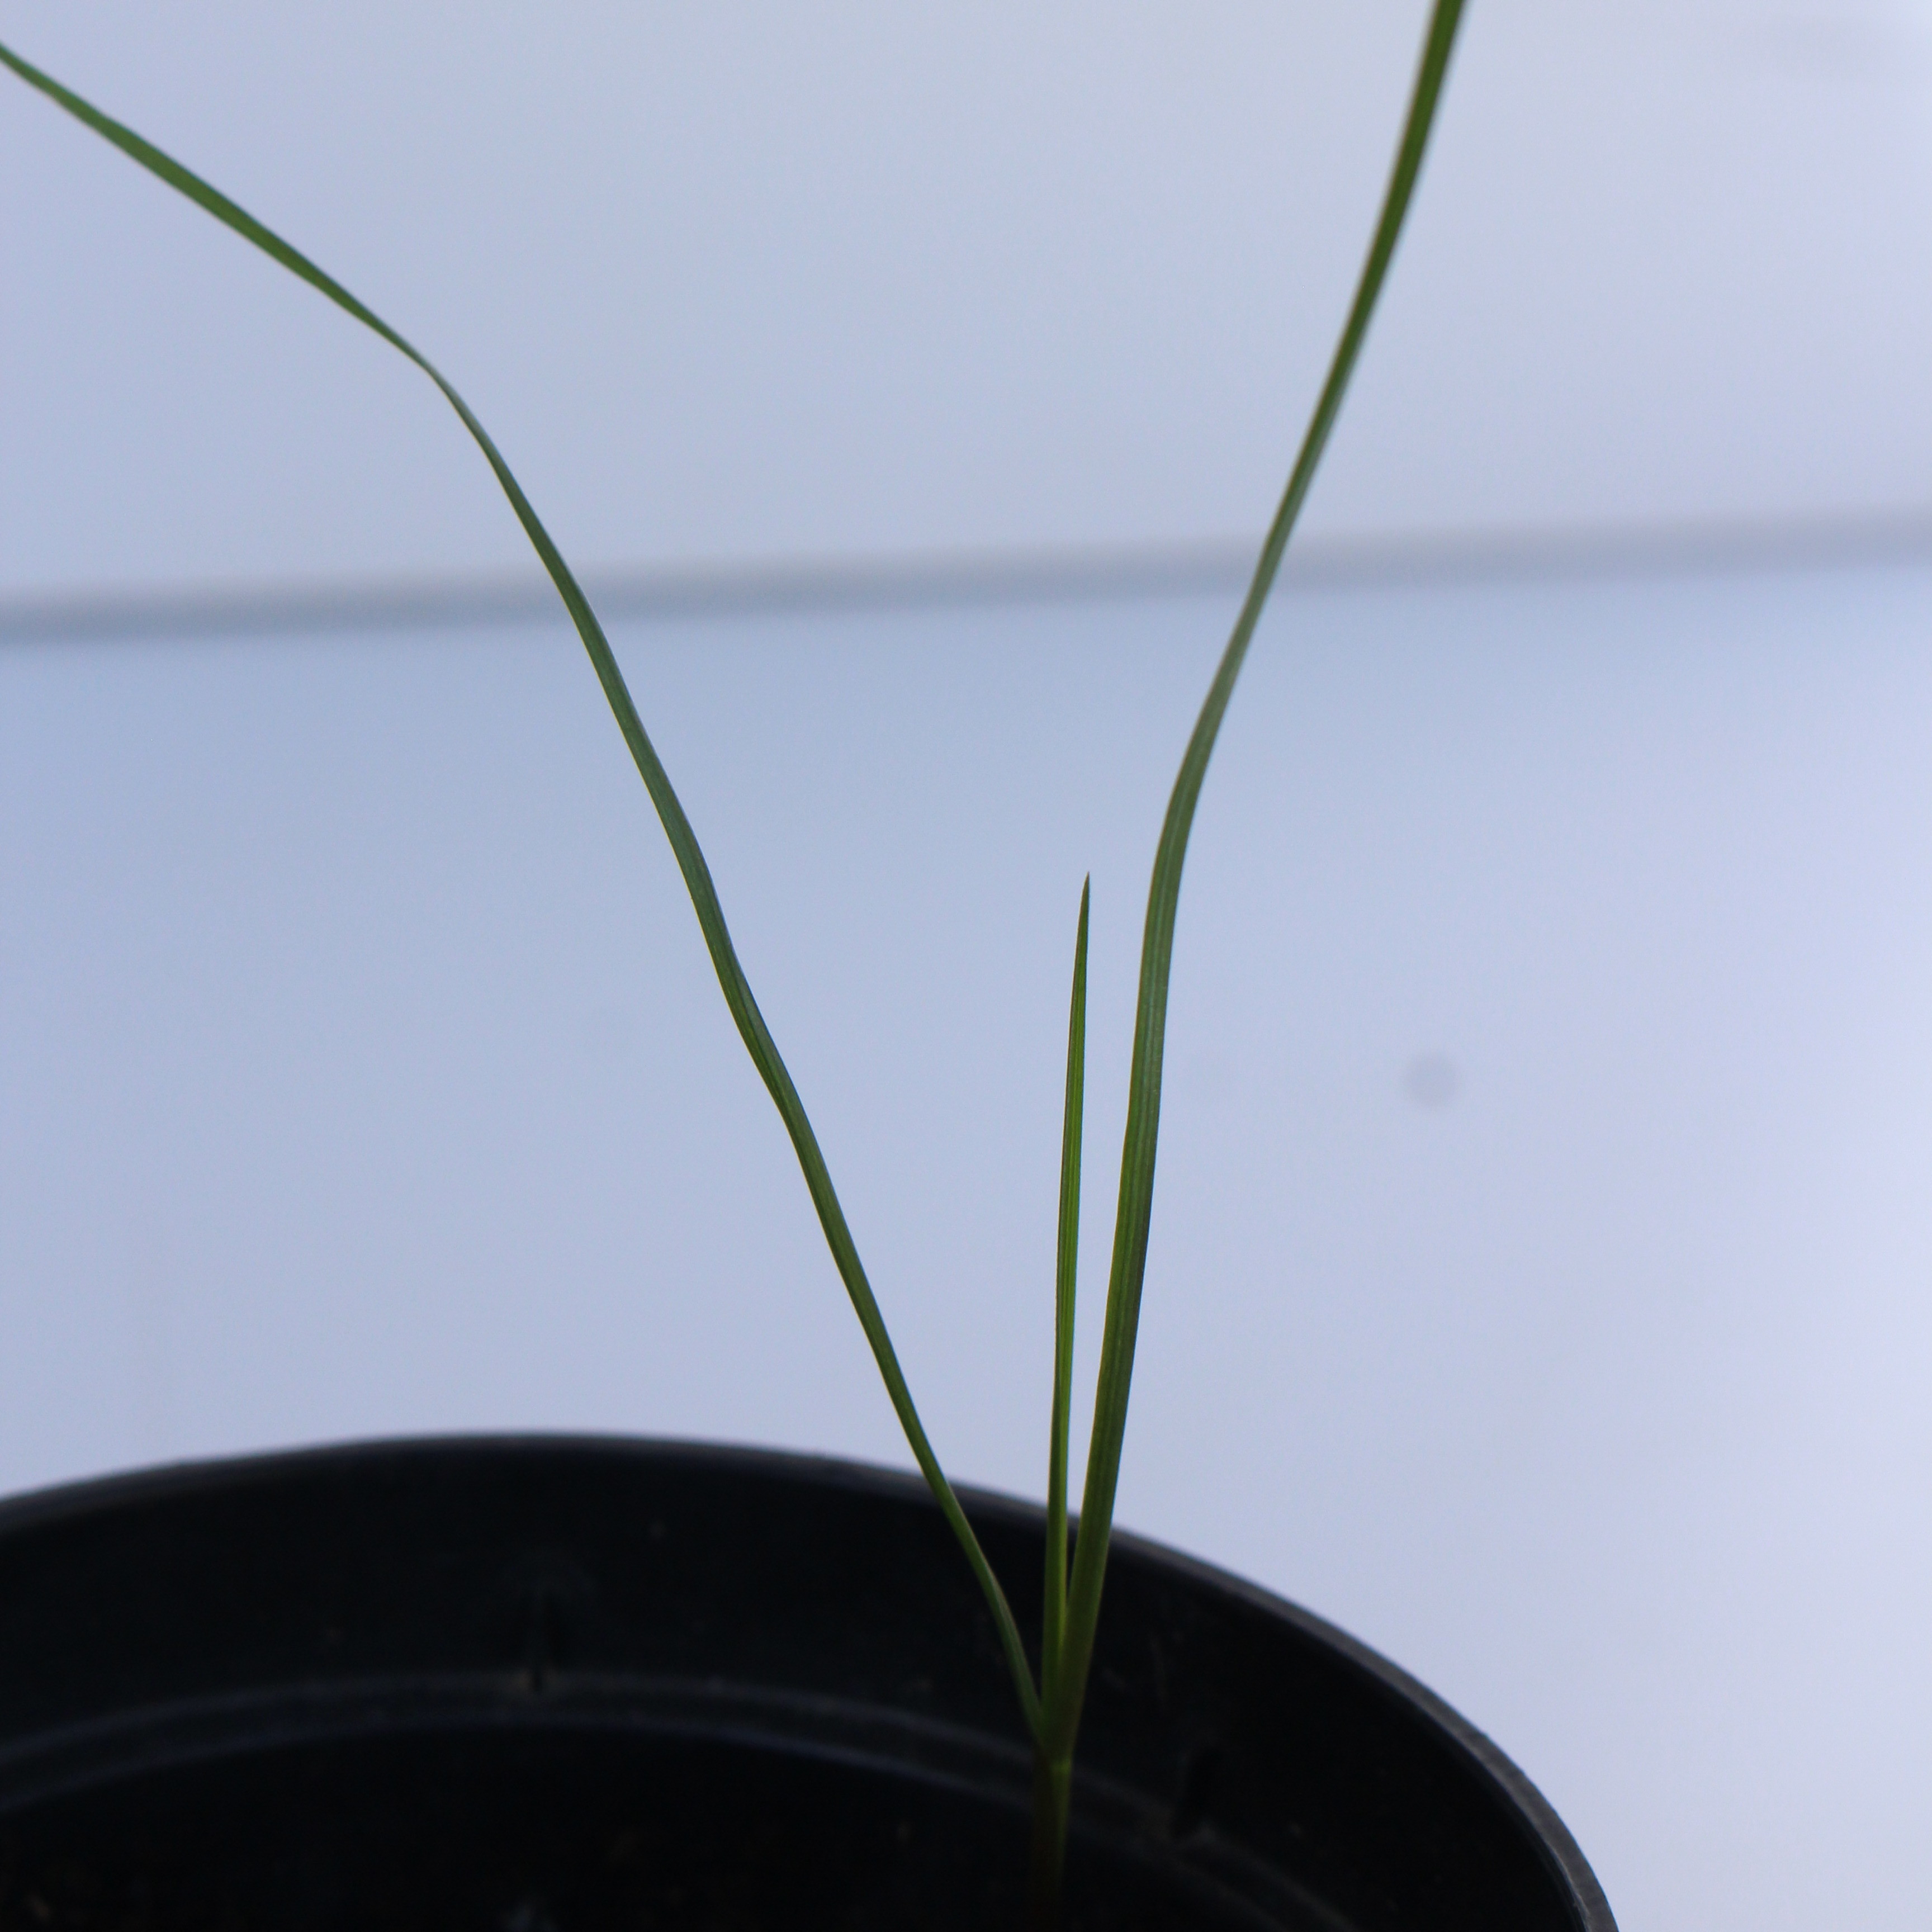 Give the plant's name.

Lolium multiflorum
